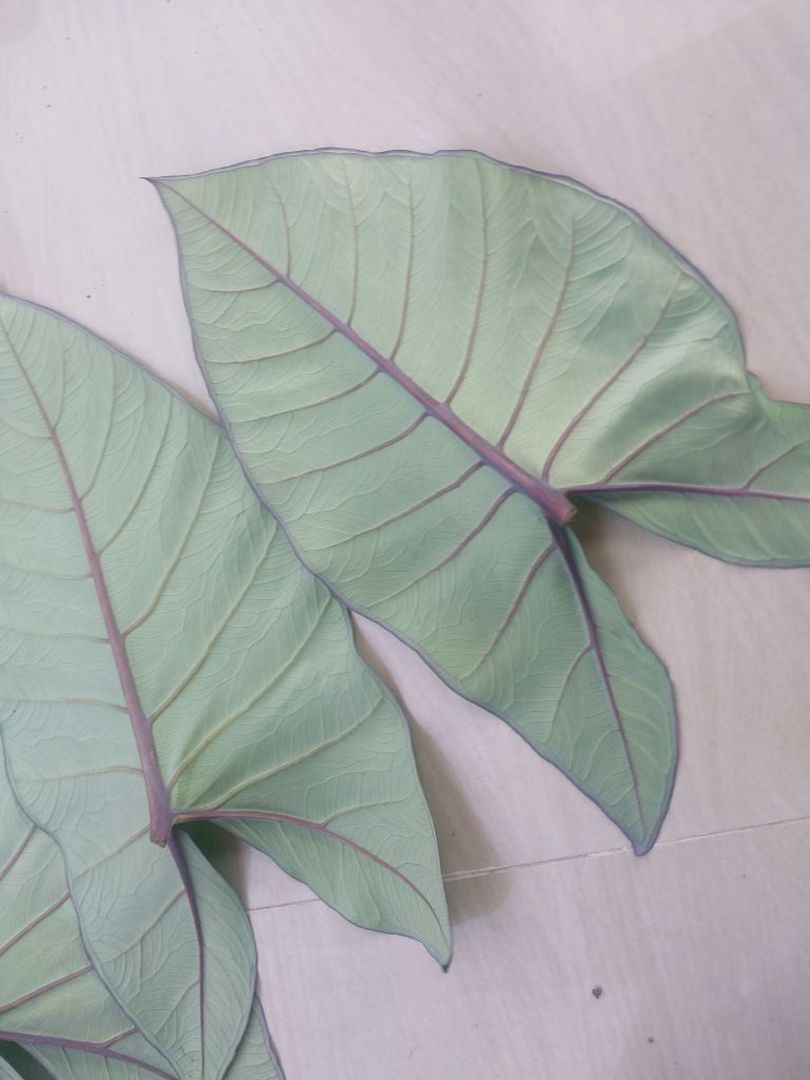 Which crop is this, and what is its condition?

taro, healthy
